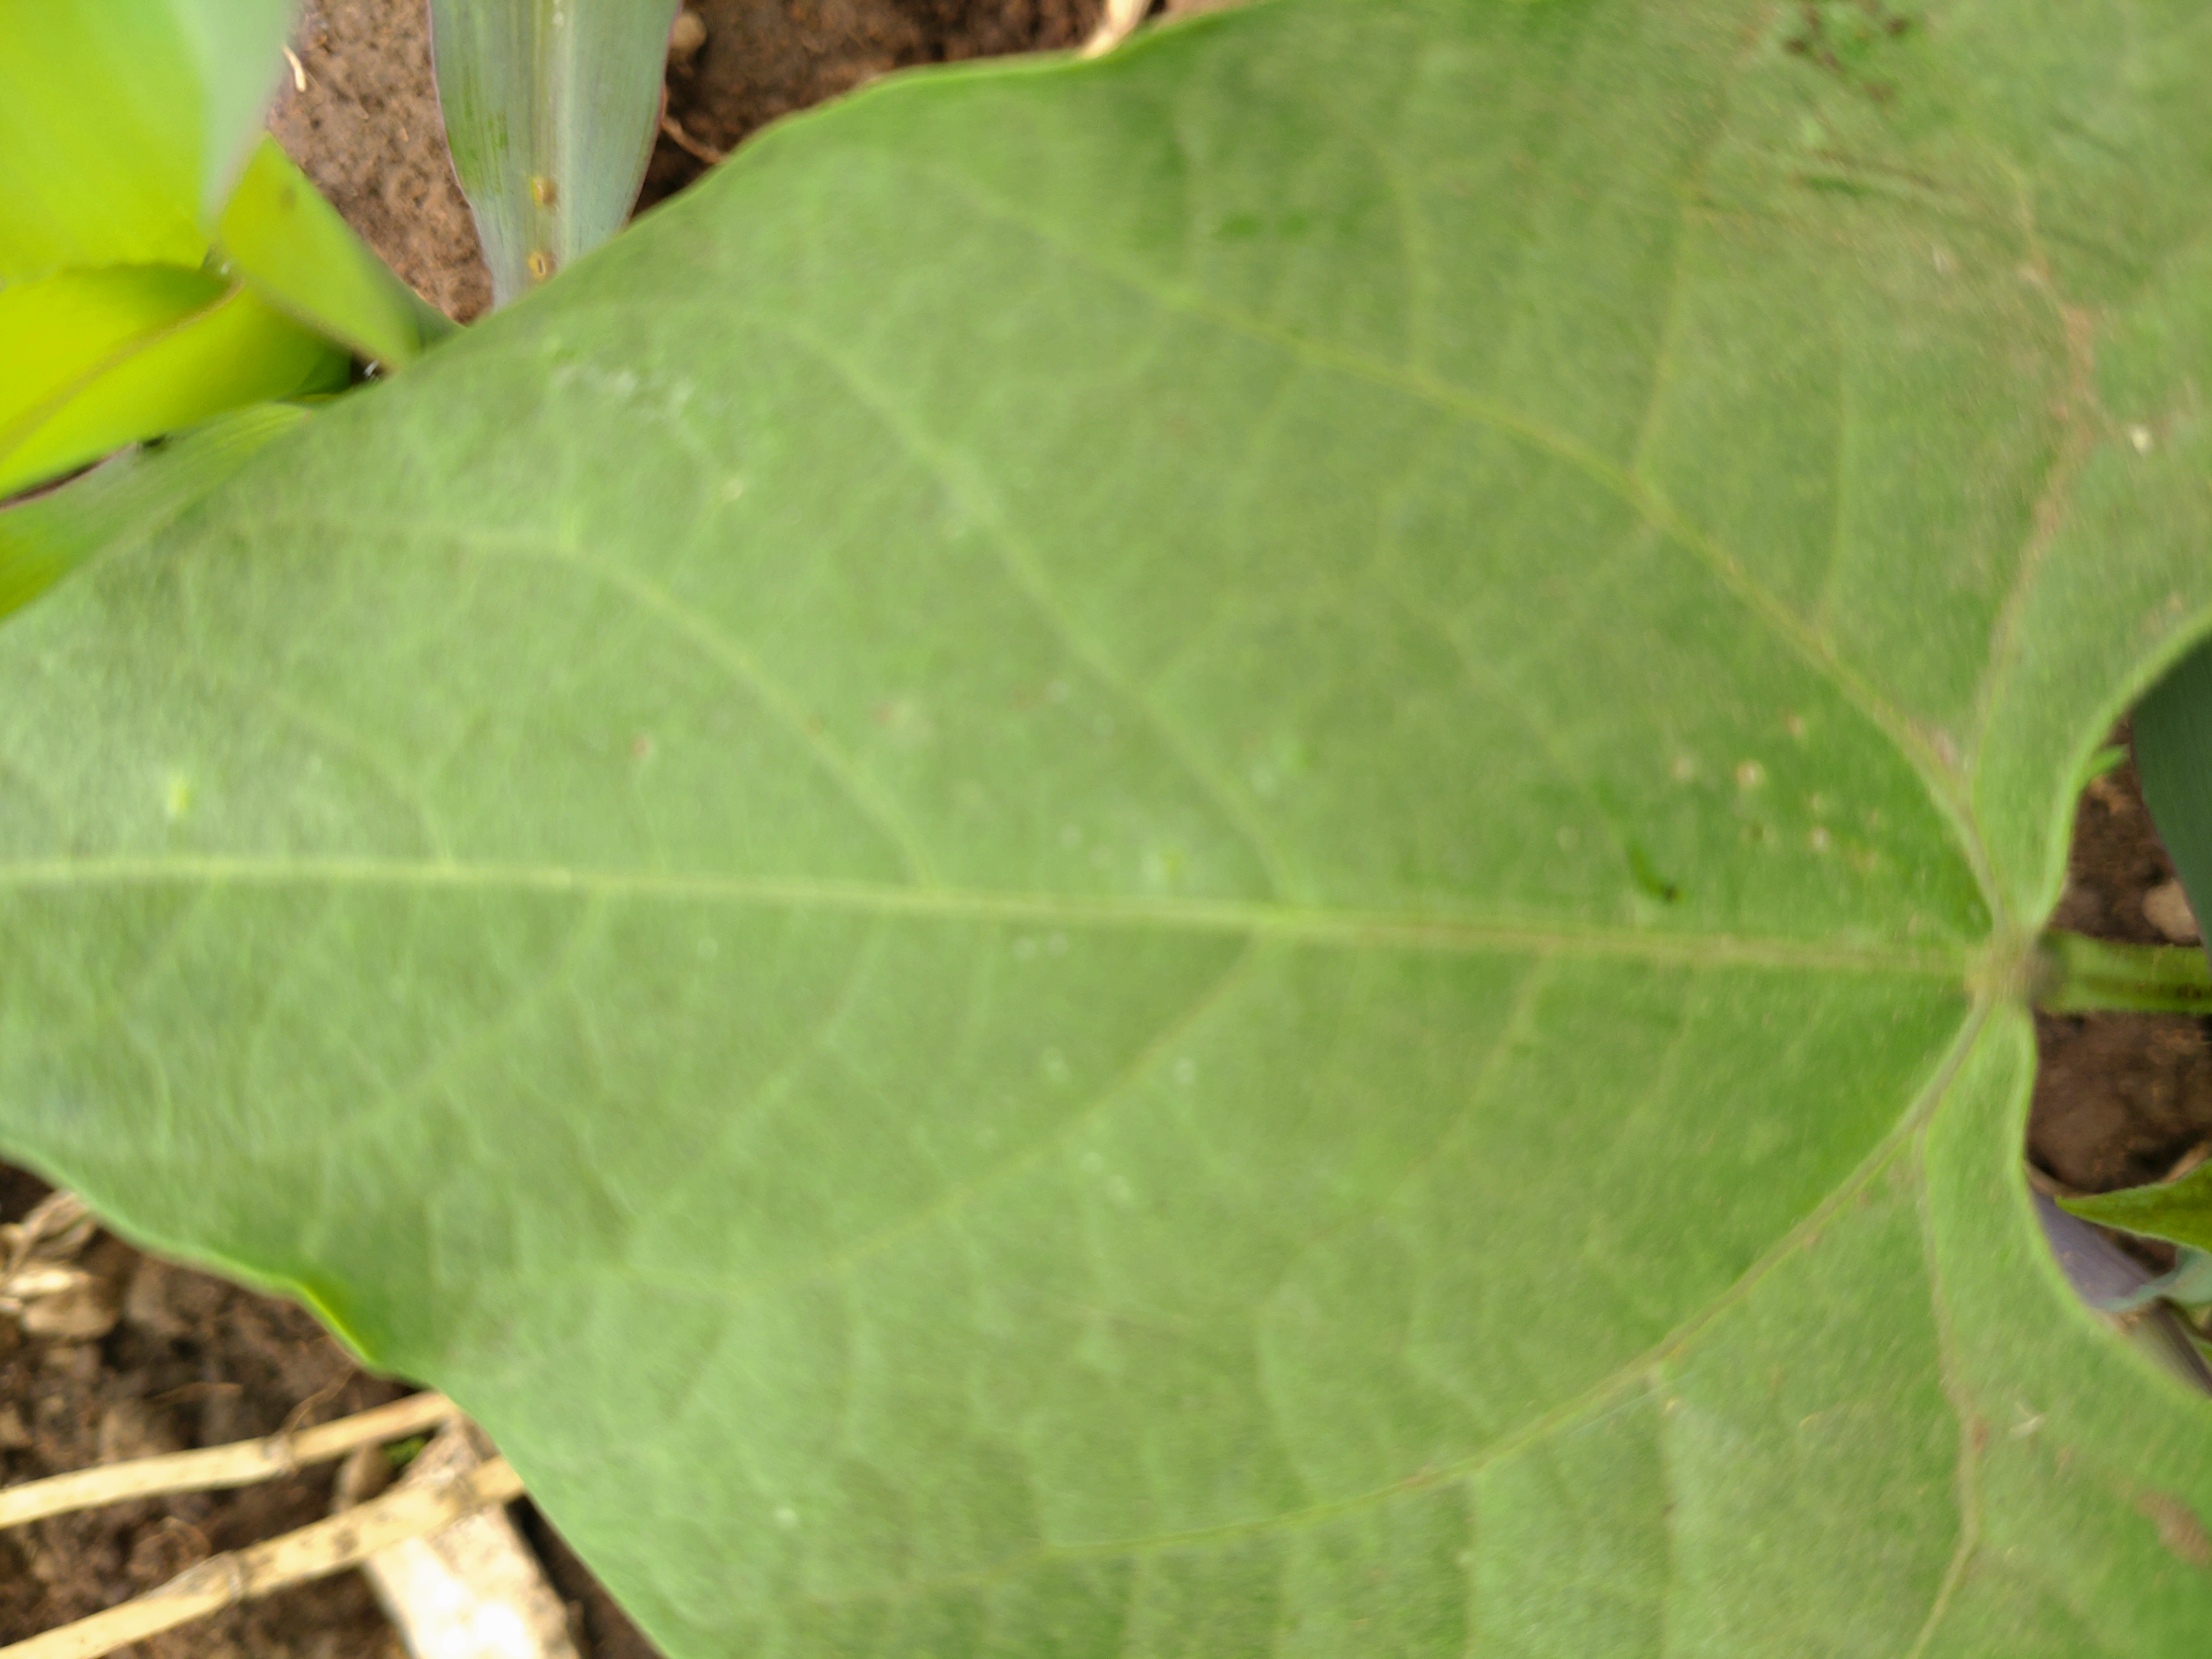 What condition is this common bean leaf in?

healthy
